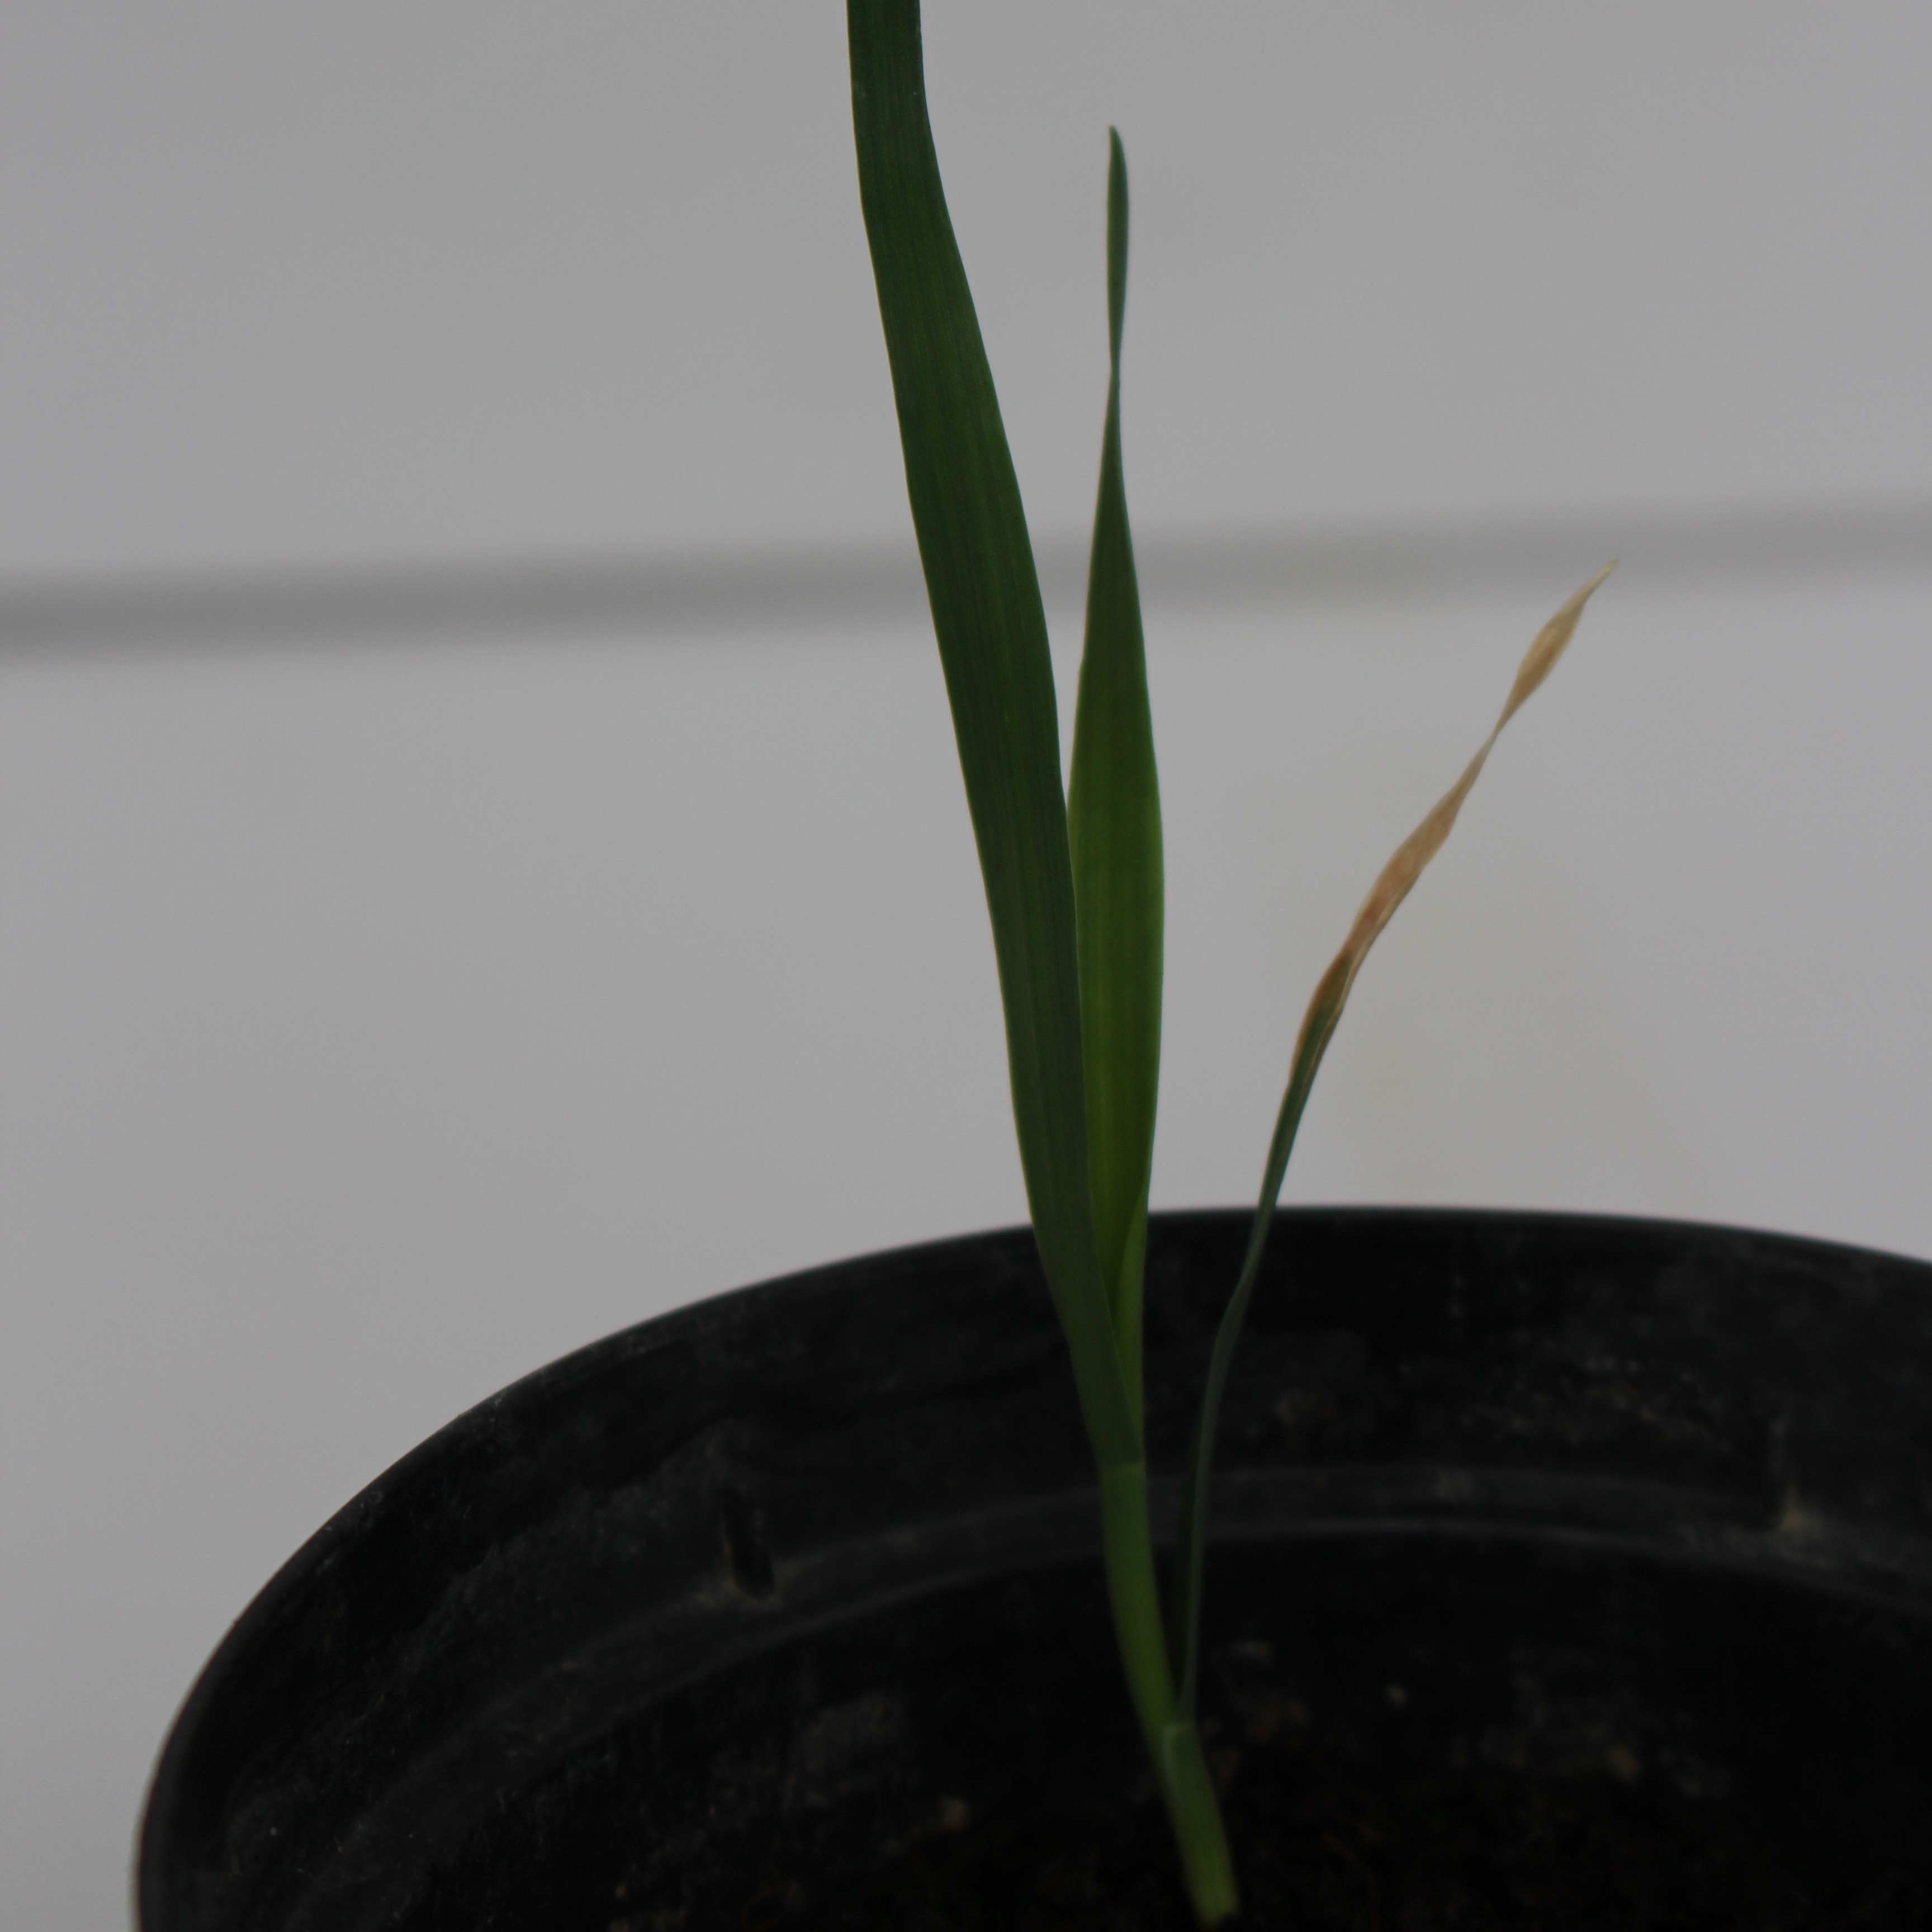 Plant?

Avena sterilis
